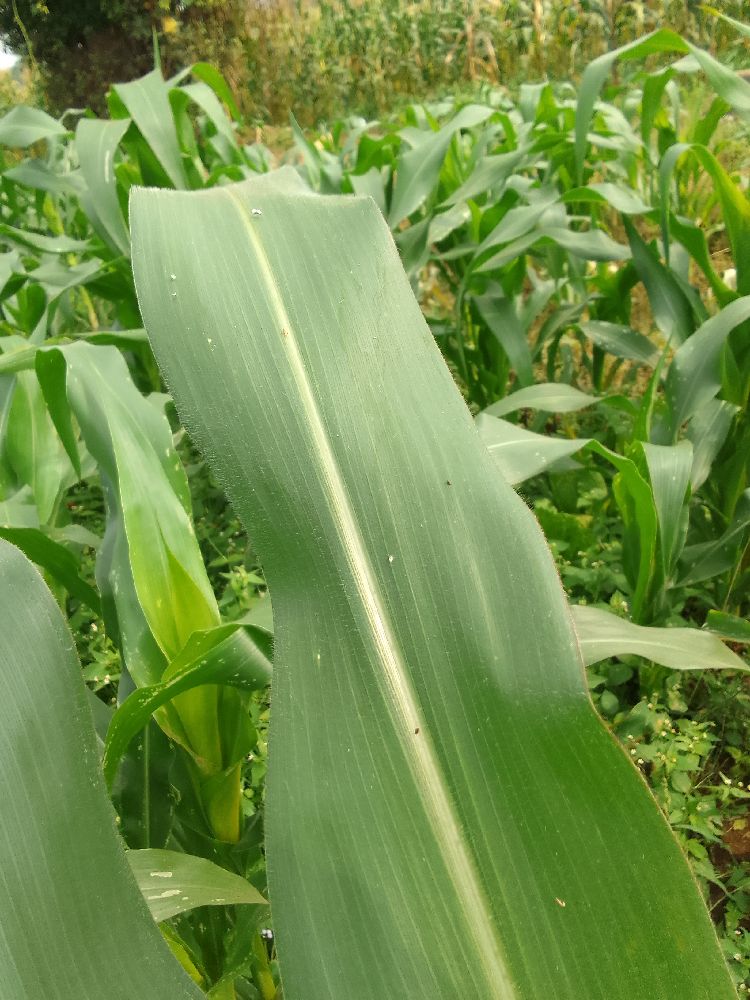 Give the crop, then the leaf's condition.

maize, healthy
